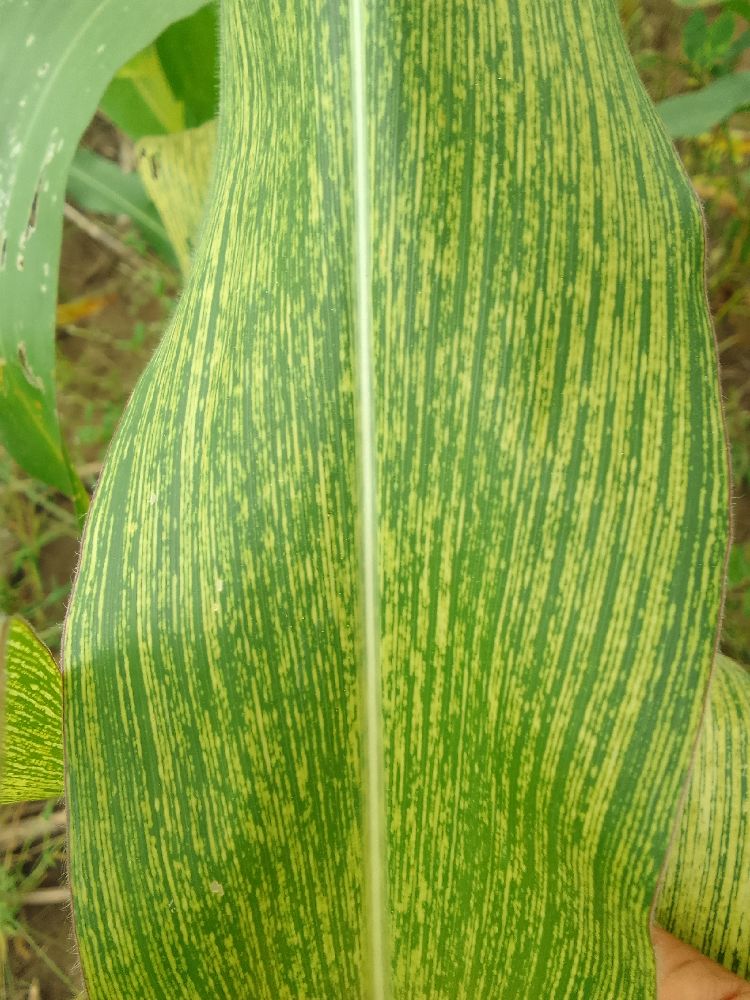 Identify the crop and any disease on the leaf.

maize, maize streak virus
